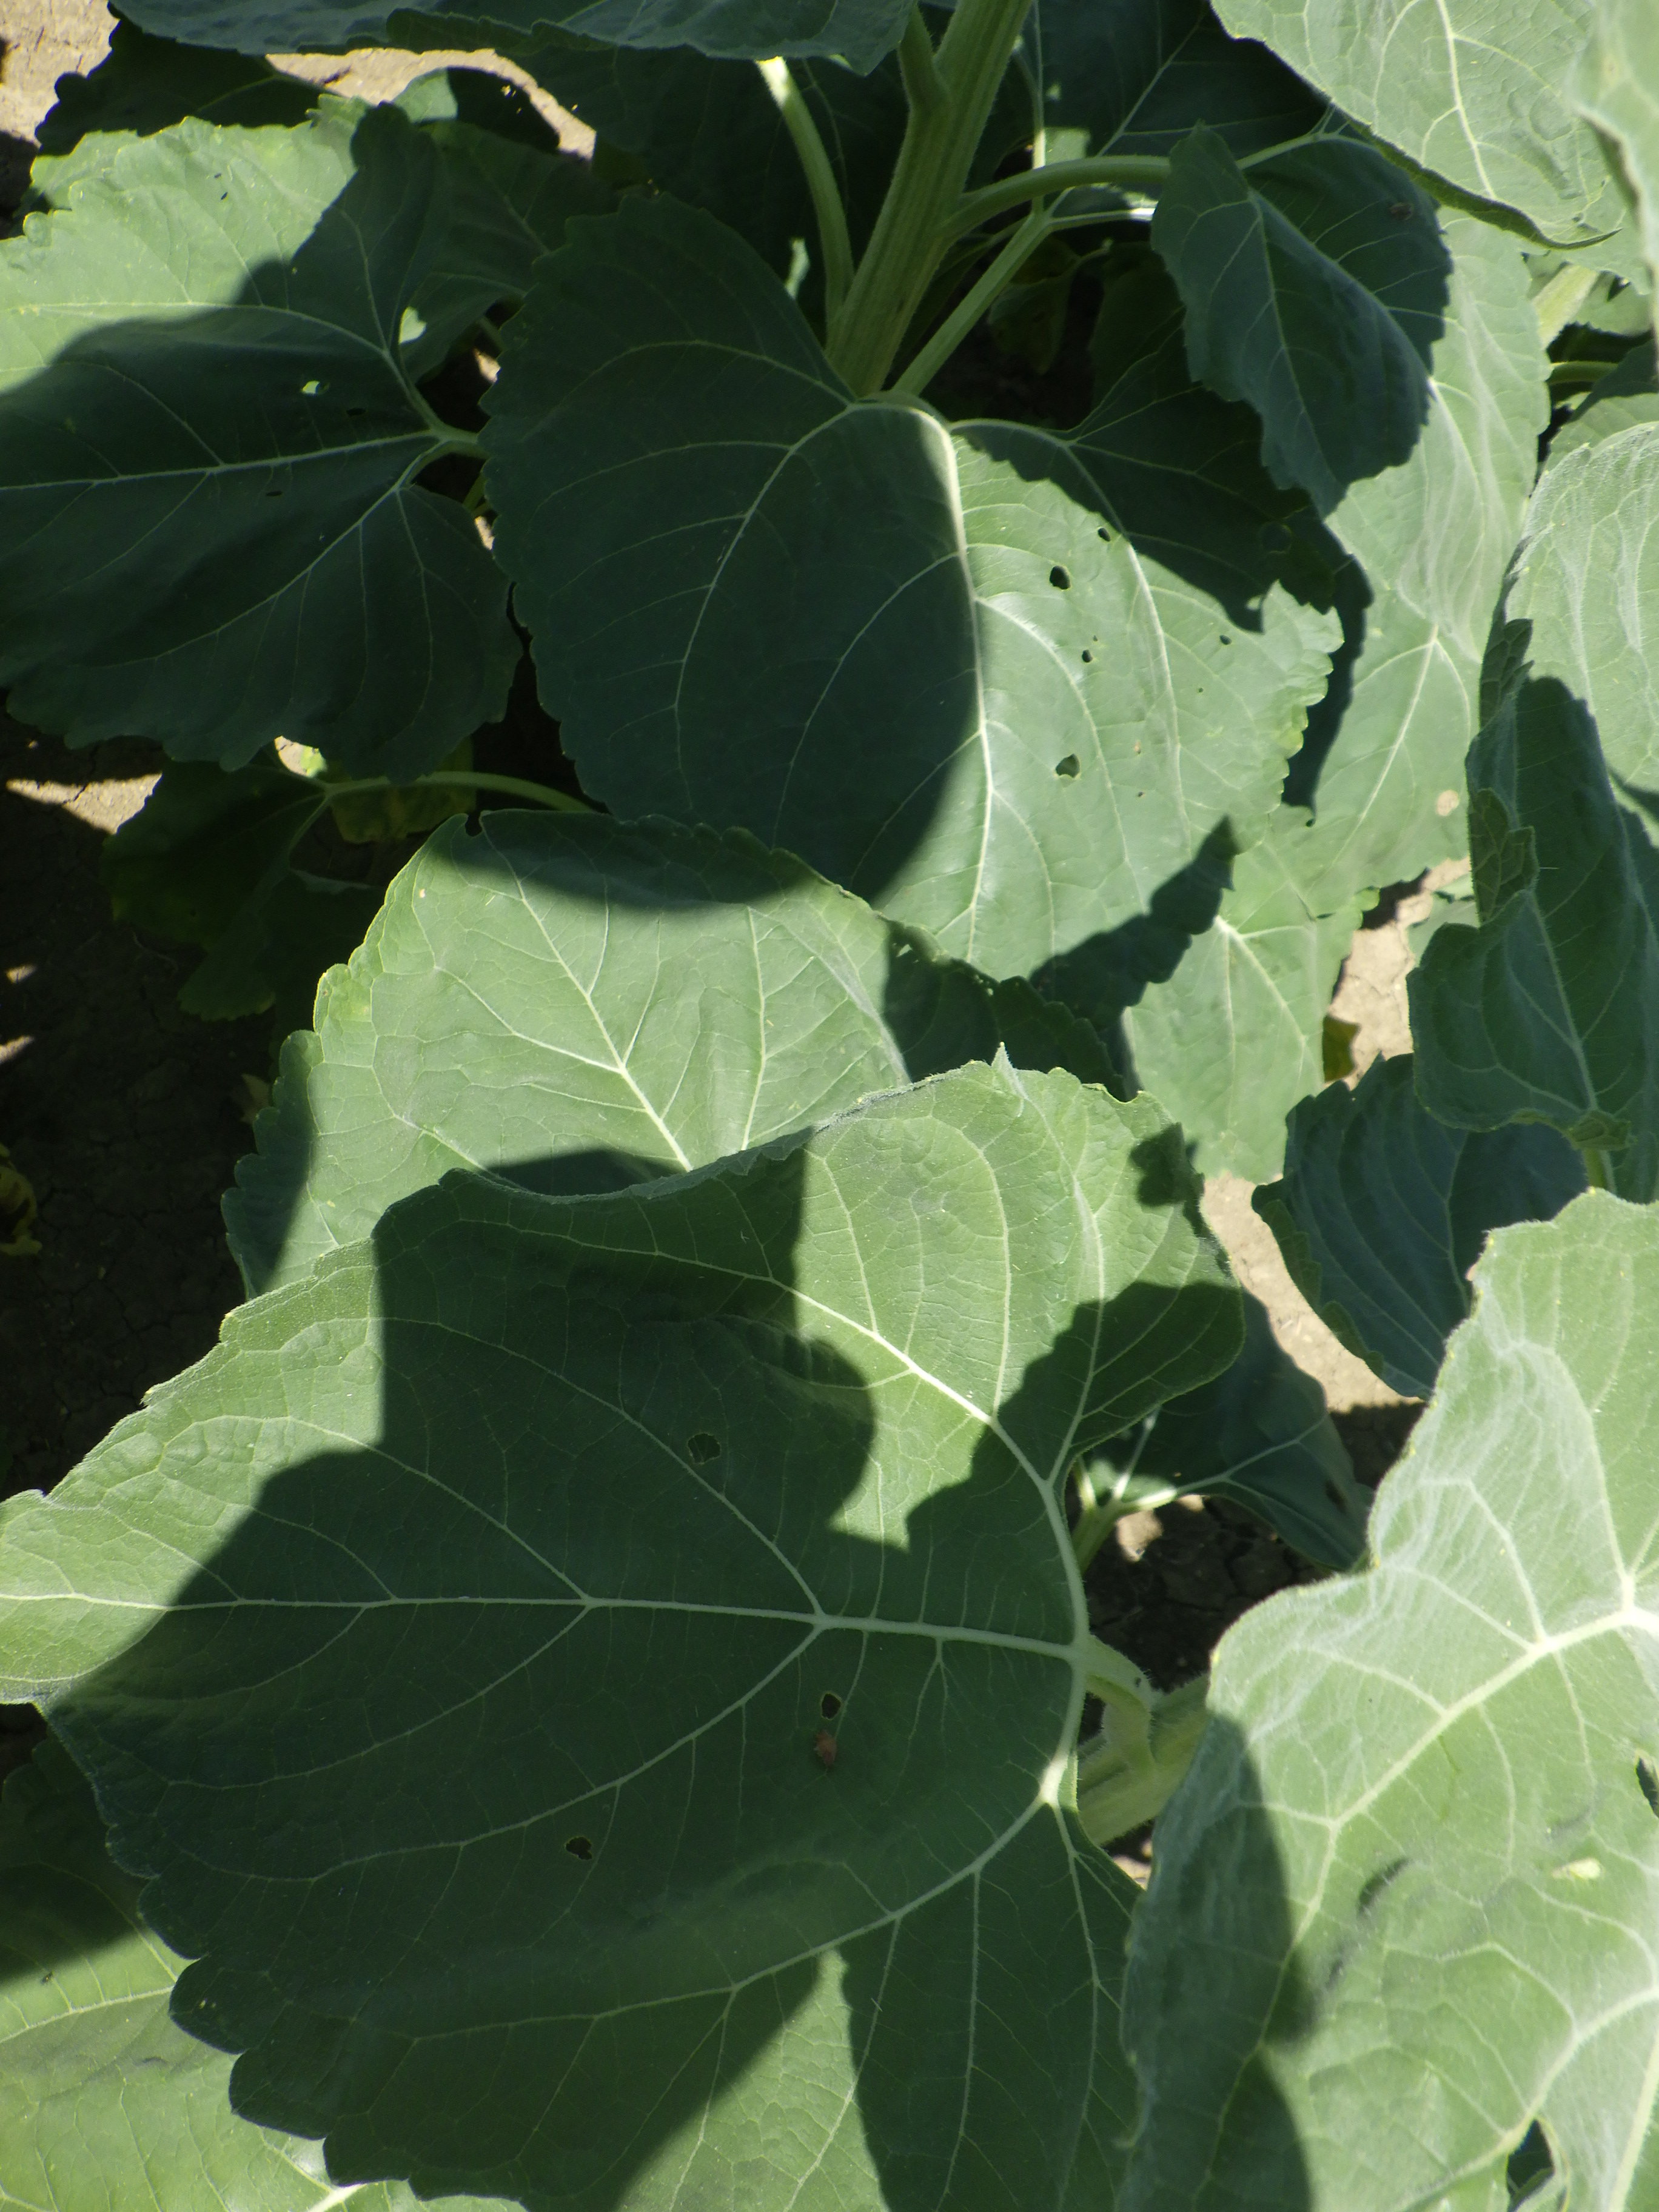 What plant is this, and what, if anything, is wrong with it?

sunflower, cicadellidae, phytophagous
